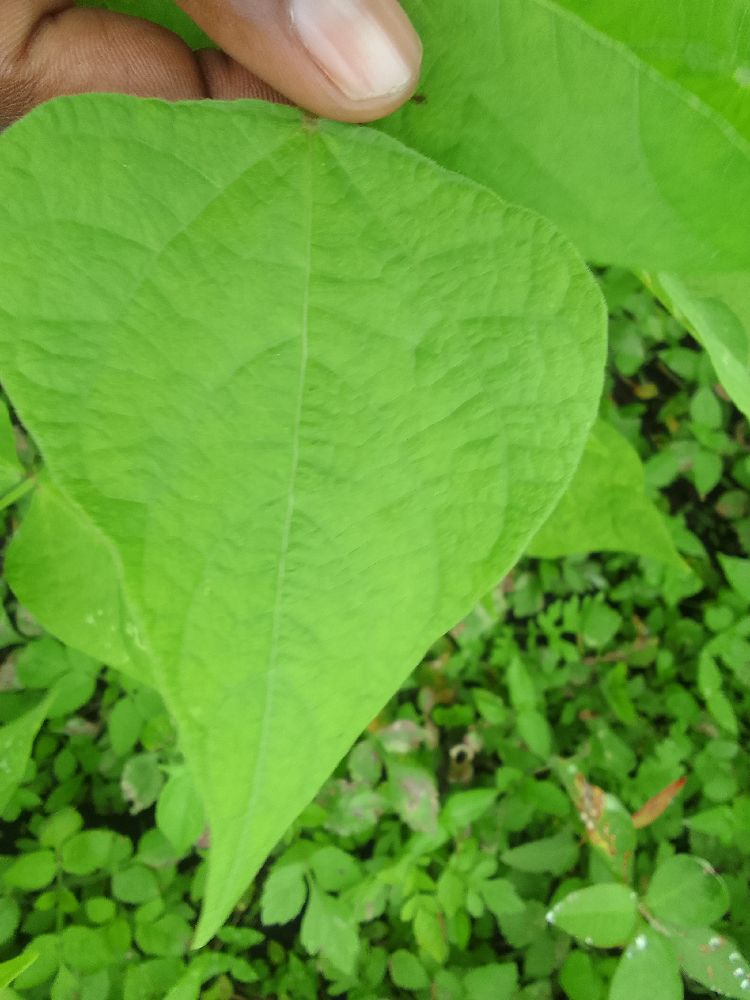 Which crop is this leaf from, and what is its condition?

common bean, healthy
